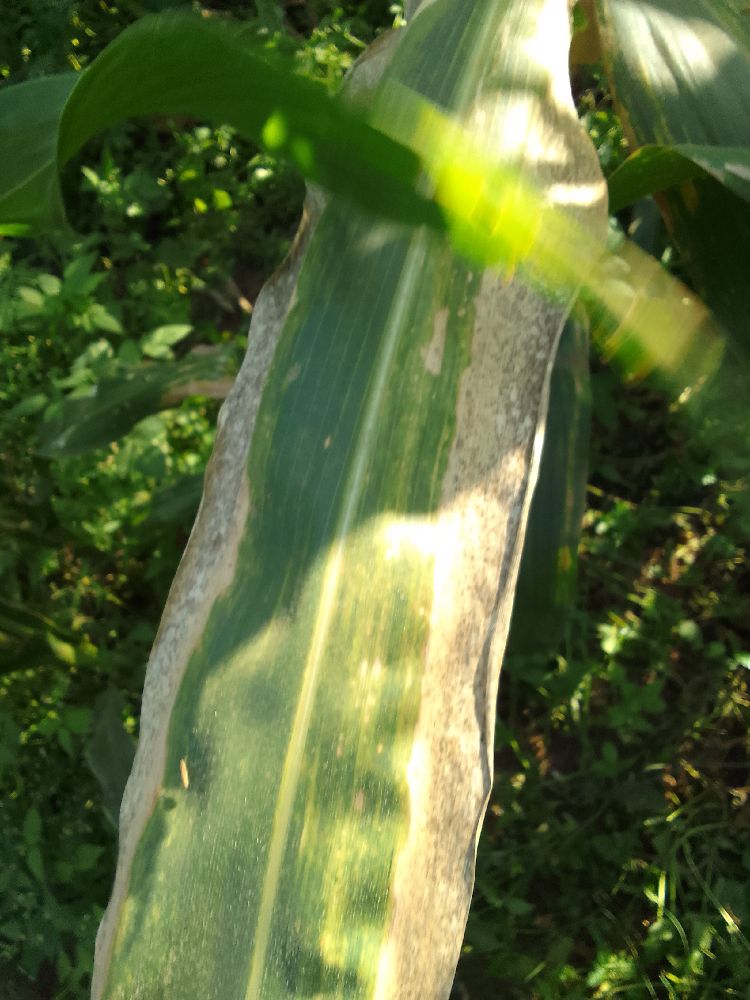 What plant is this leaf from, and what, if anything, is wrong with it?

maize, maize lethal necrosis
